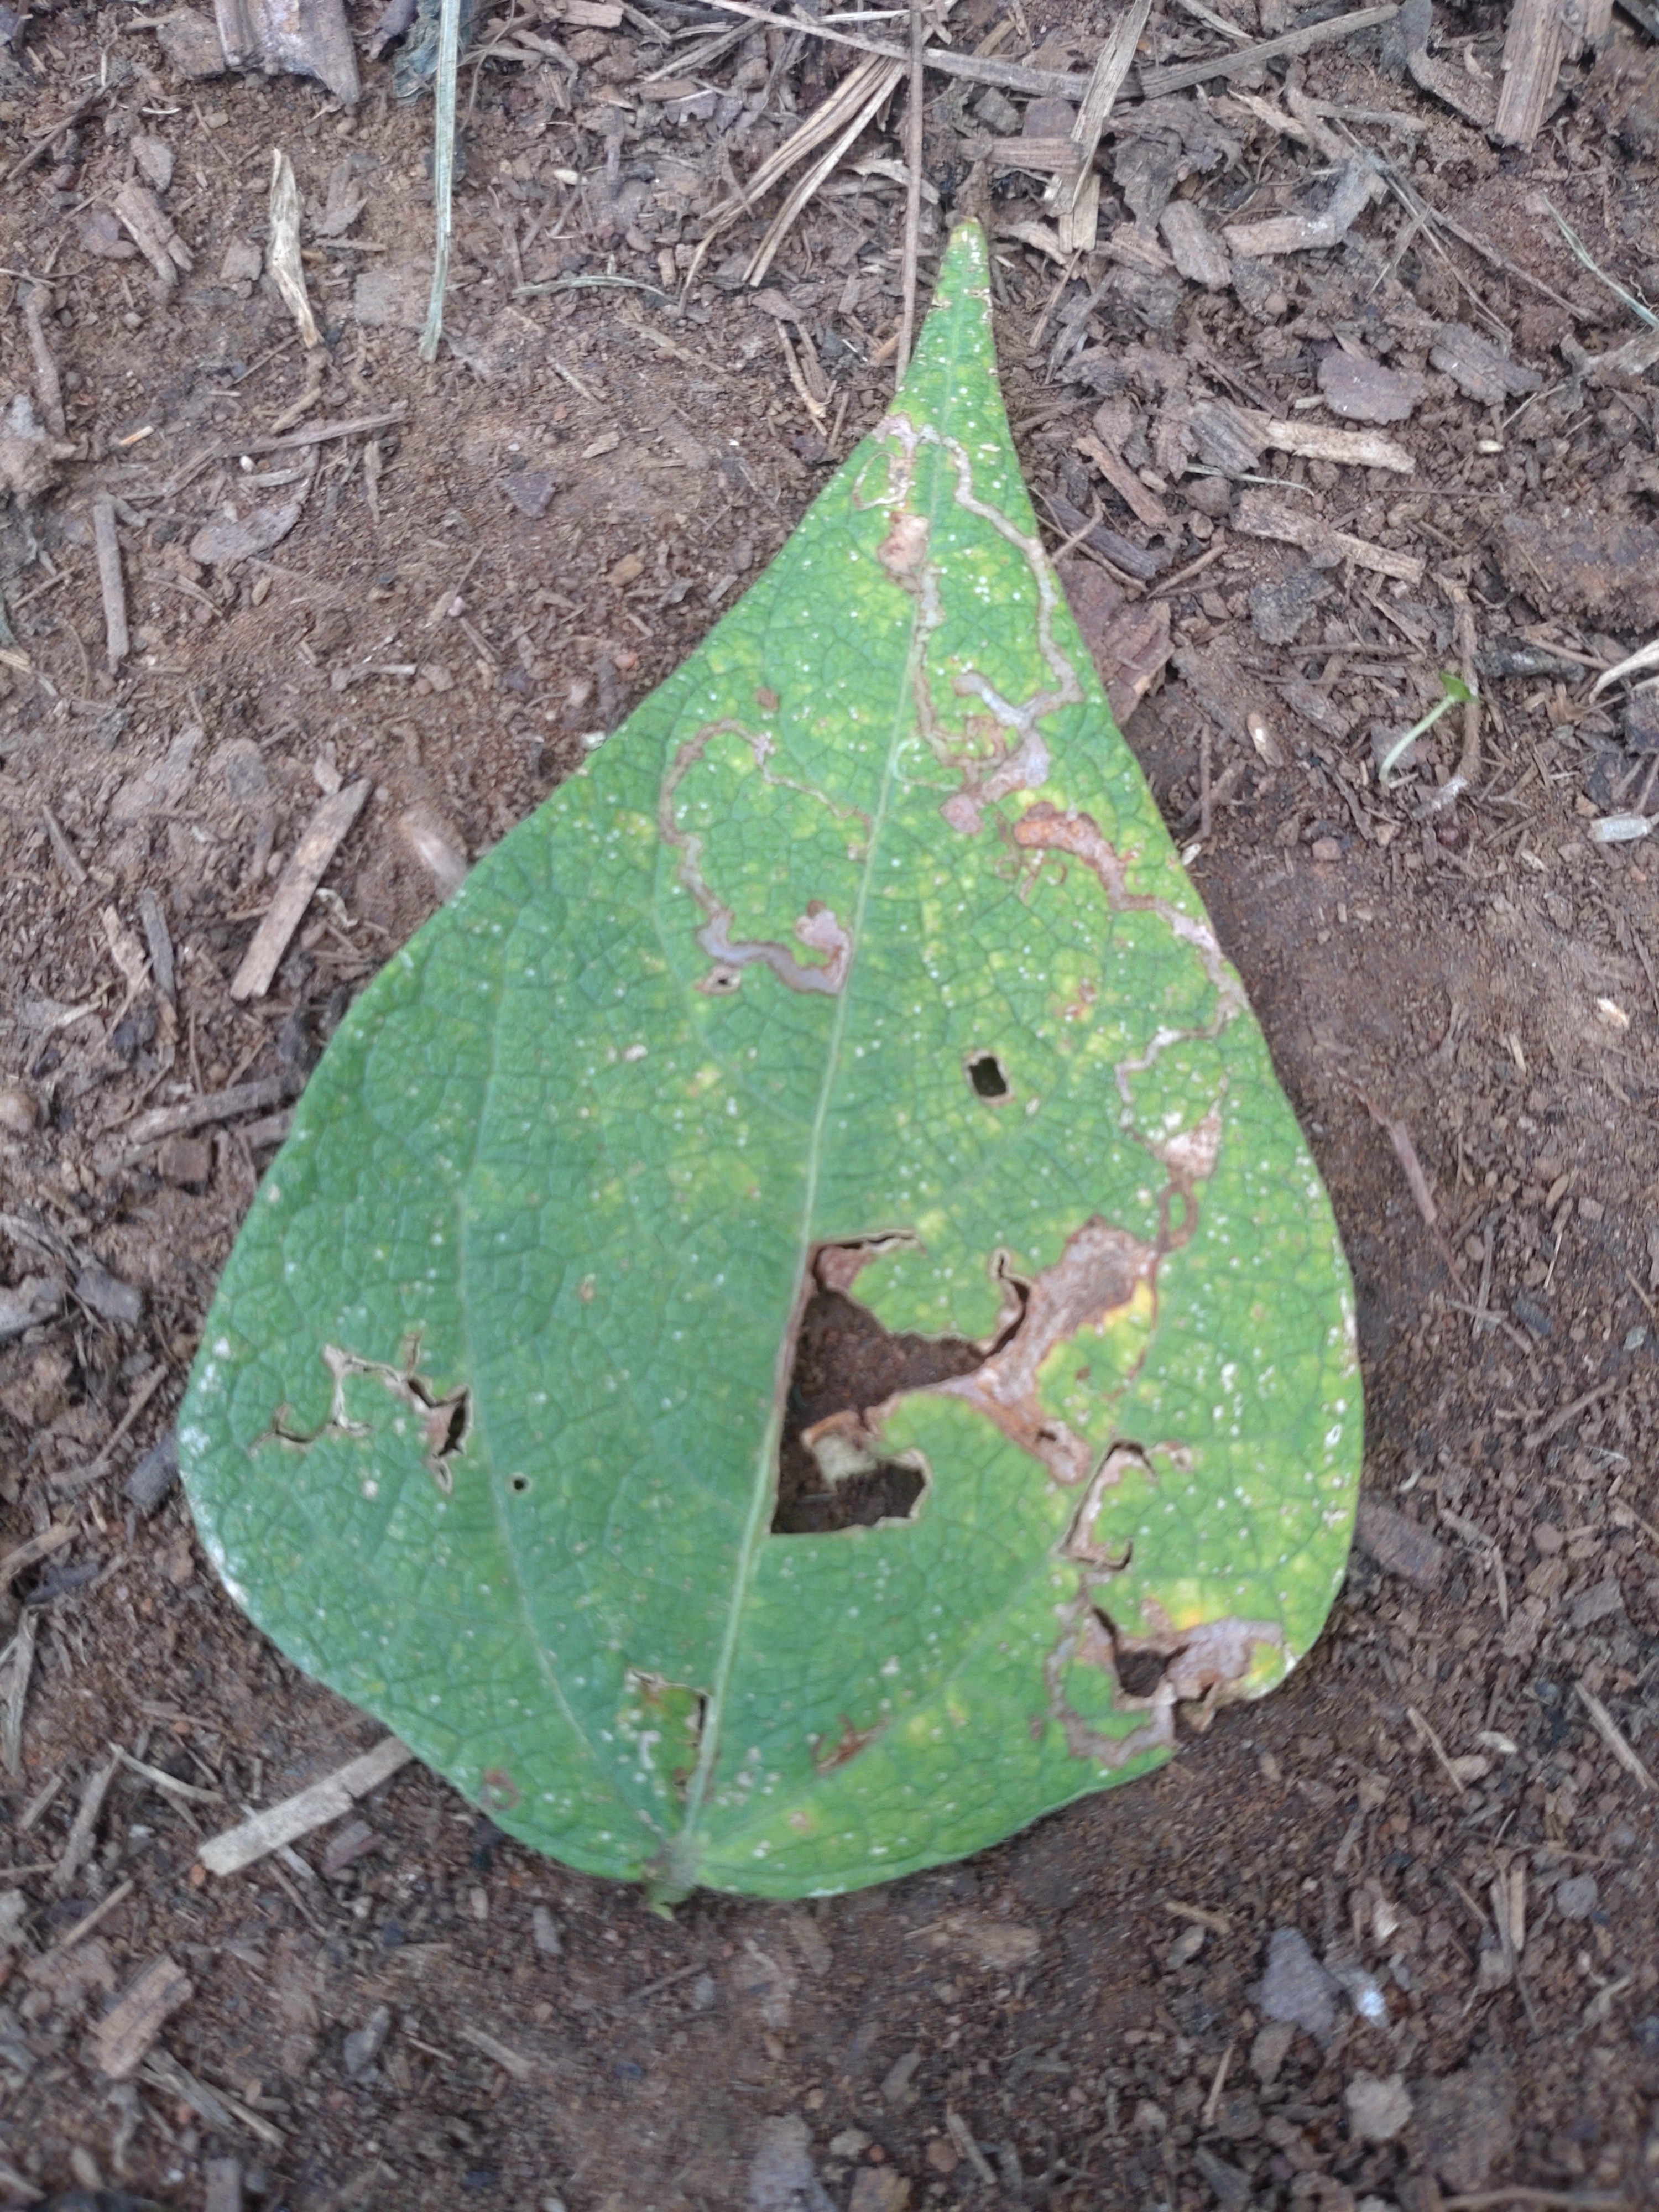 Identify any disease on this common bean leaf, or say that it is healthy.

anthracnose
